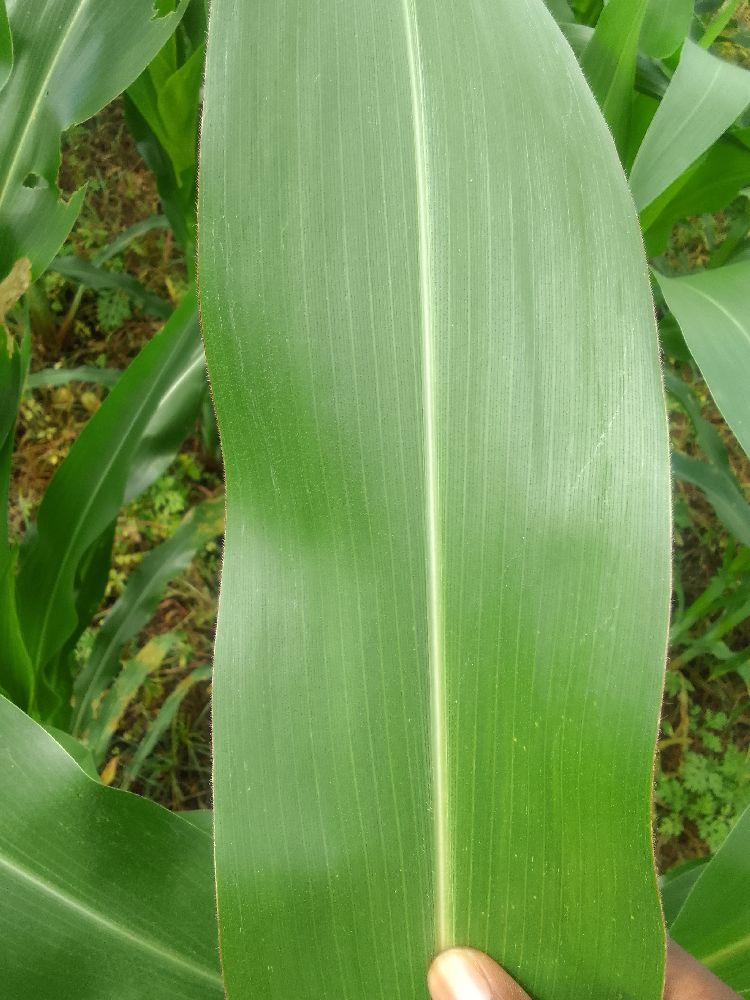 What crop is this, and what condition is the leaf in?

maize, healthy
